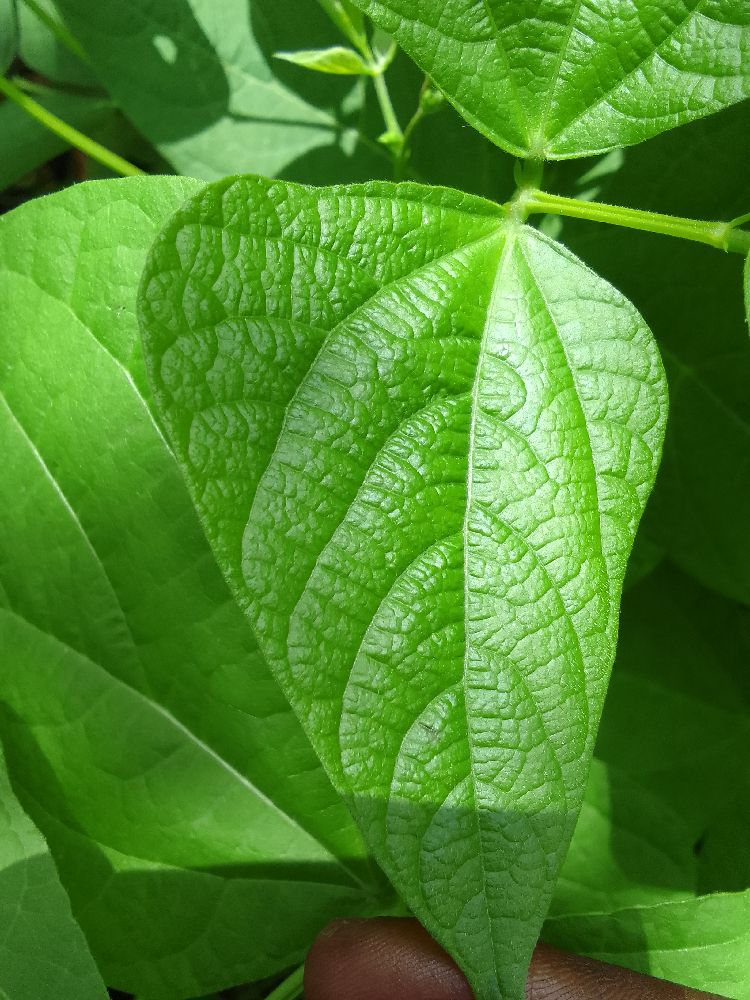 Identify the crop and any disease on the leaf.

common bean, healthy
